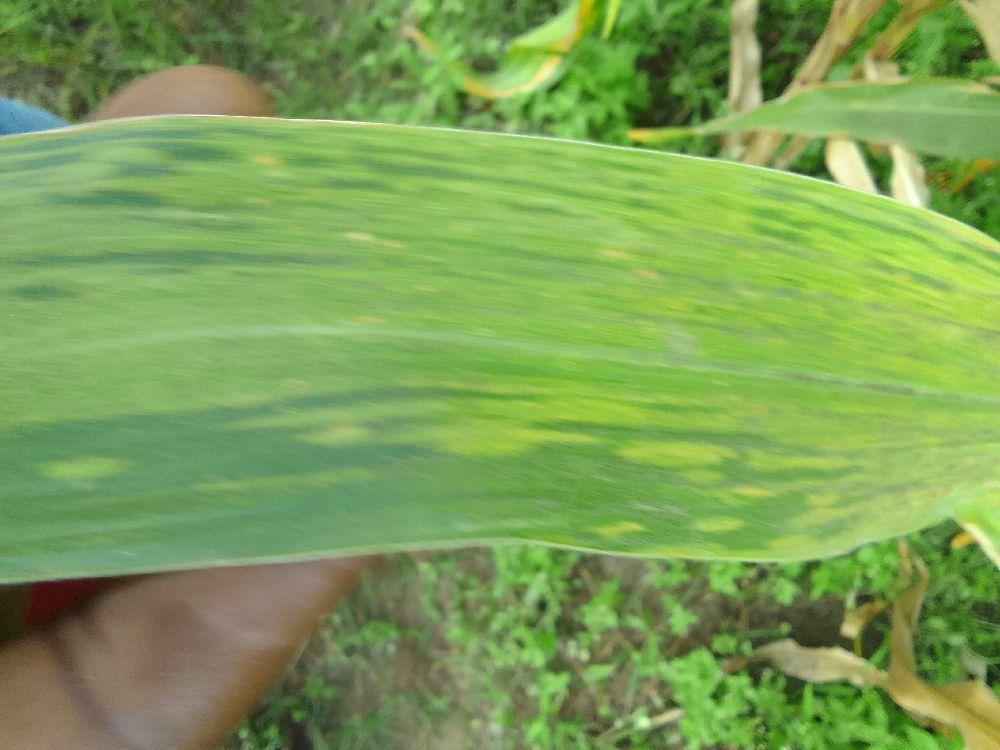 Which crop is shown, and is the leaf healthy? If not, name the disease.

maize, maize lethal necrosis
